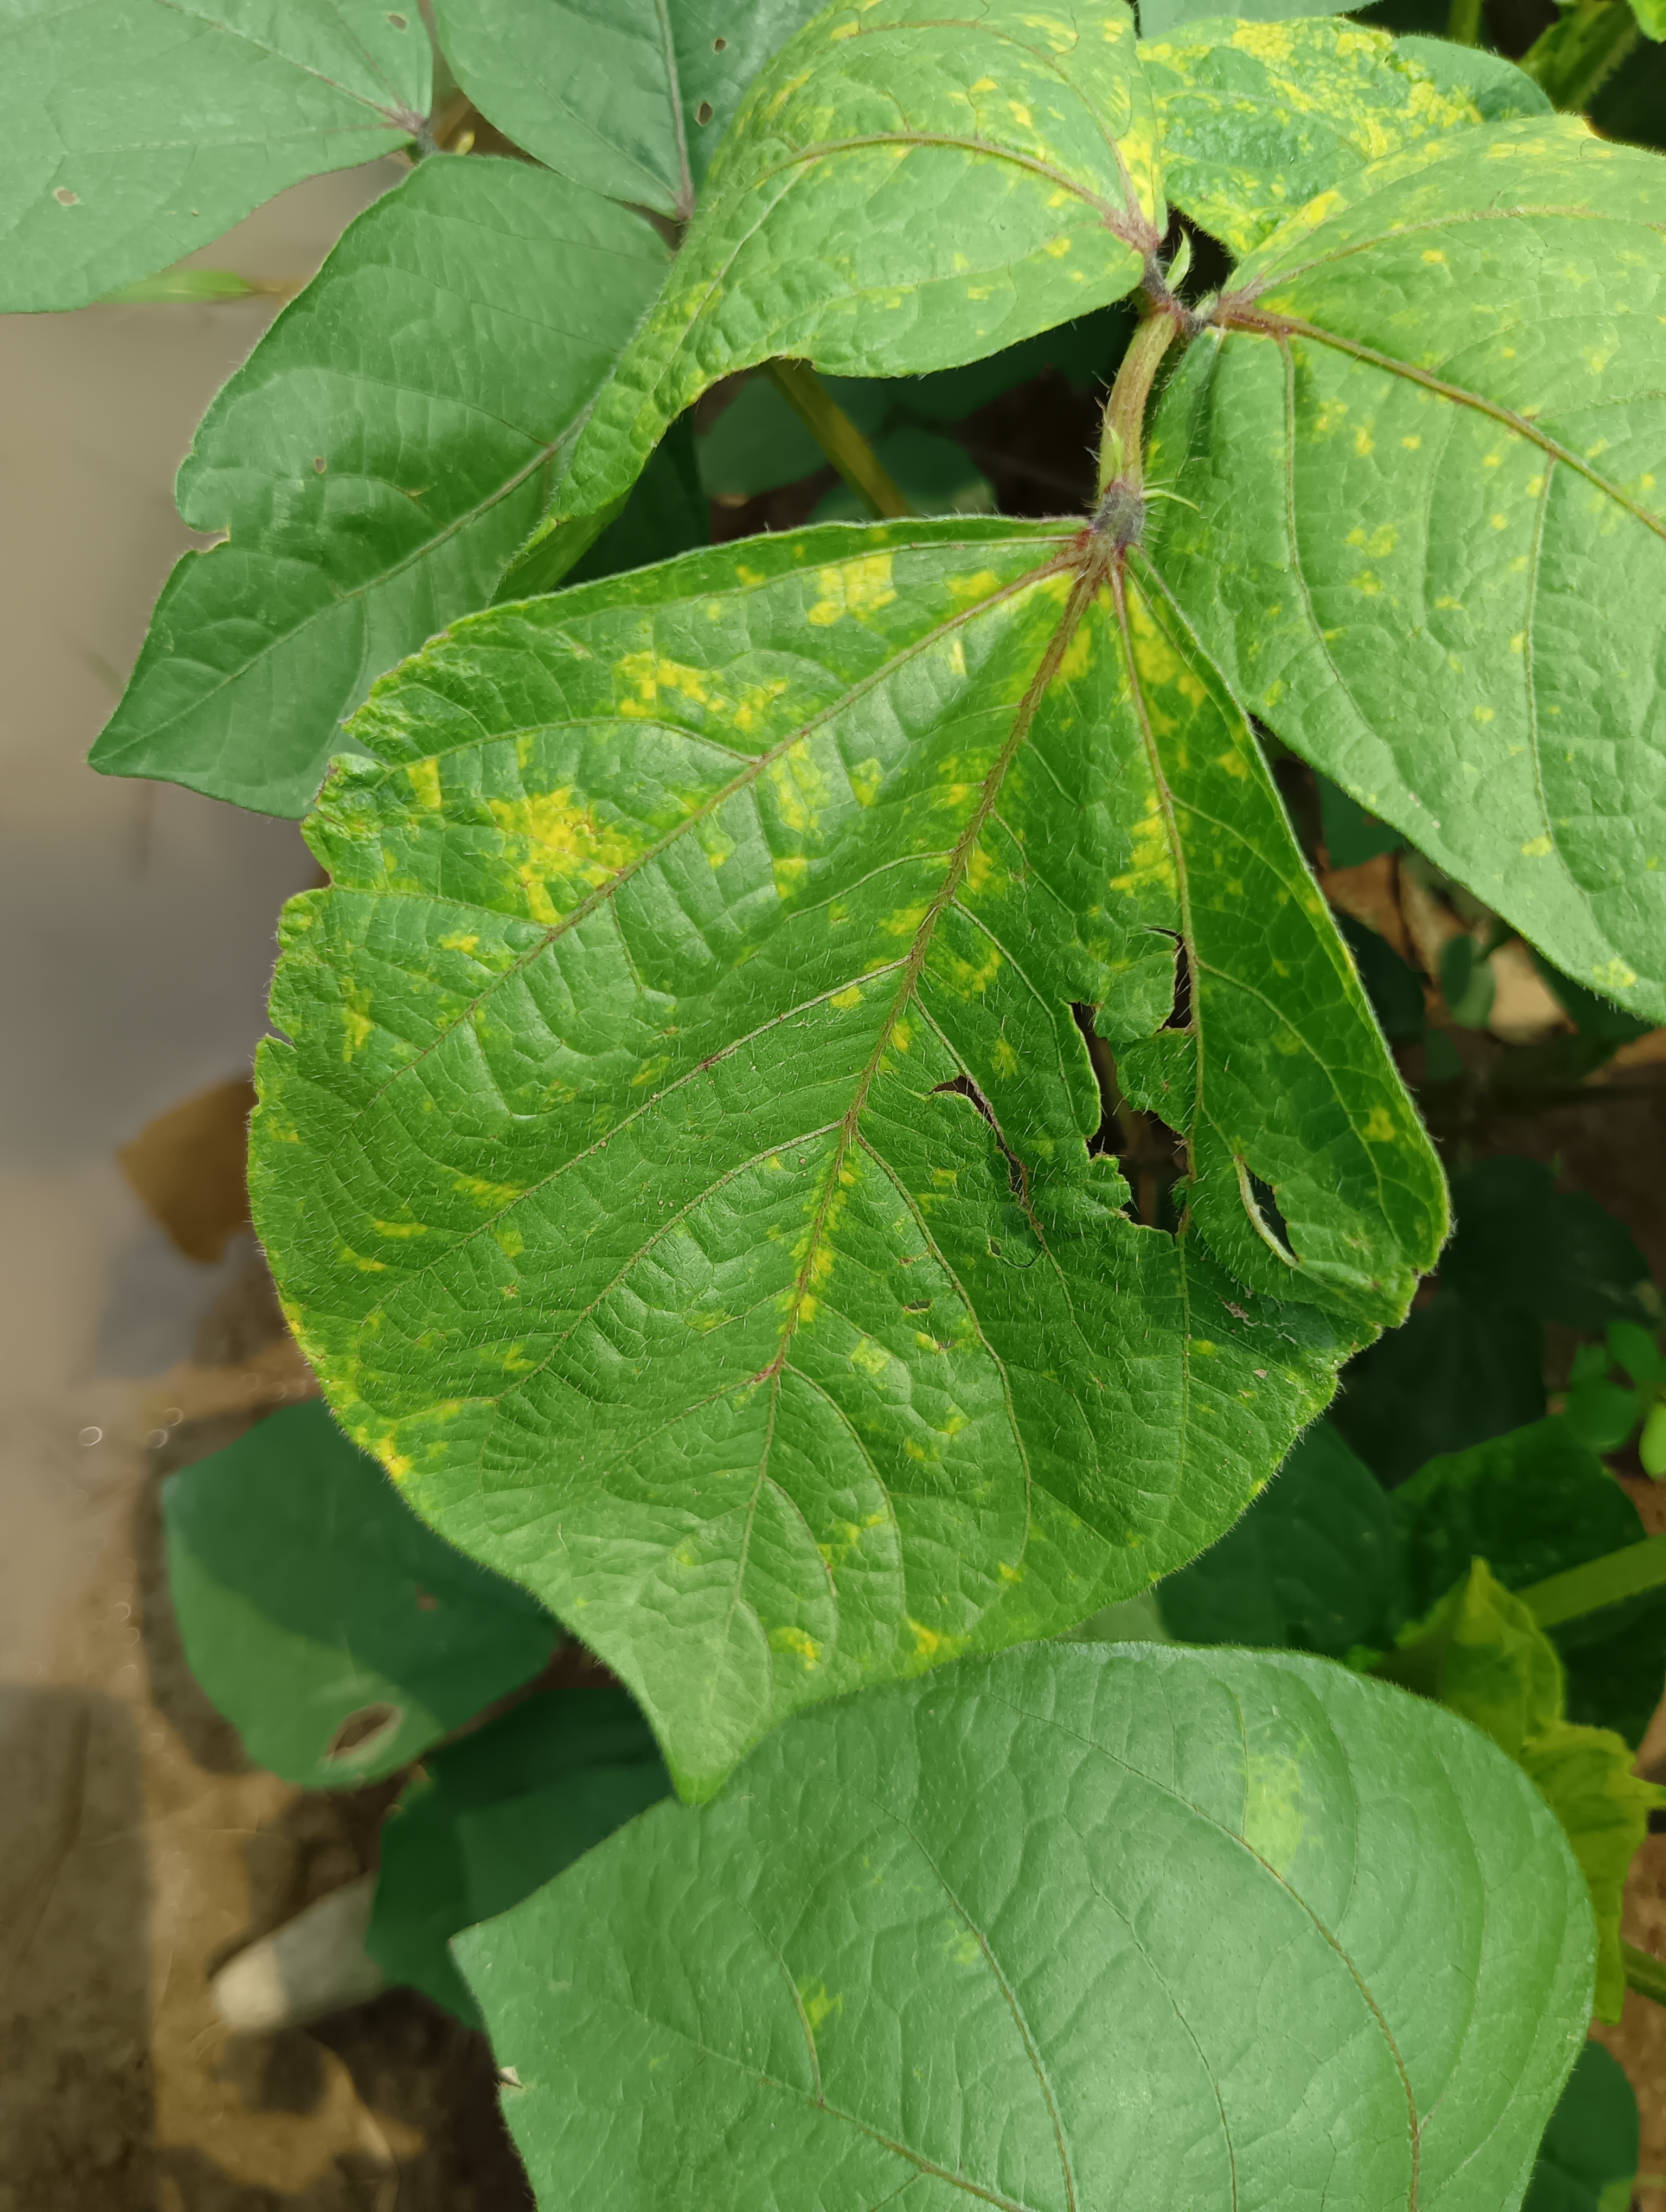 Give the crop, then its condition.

mungbean, yellow mosaic
